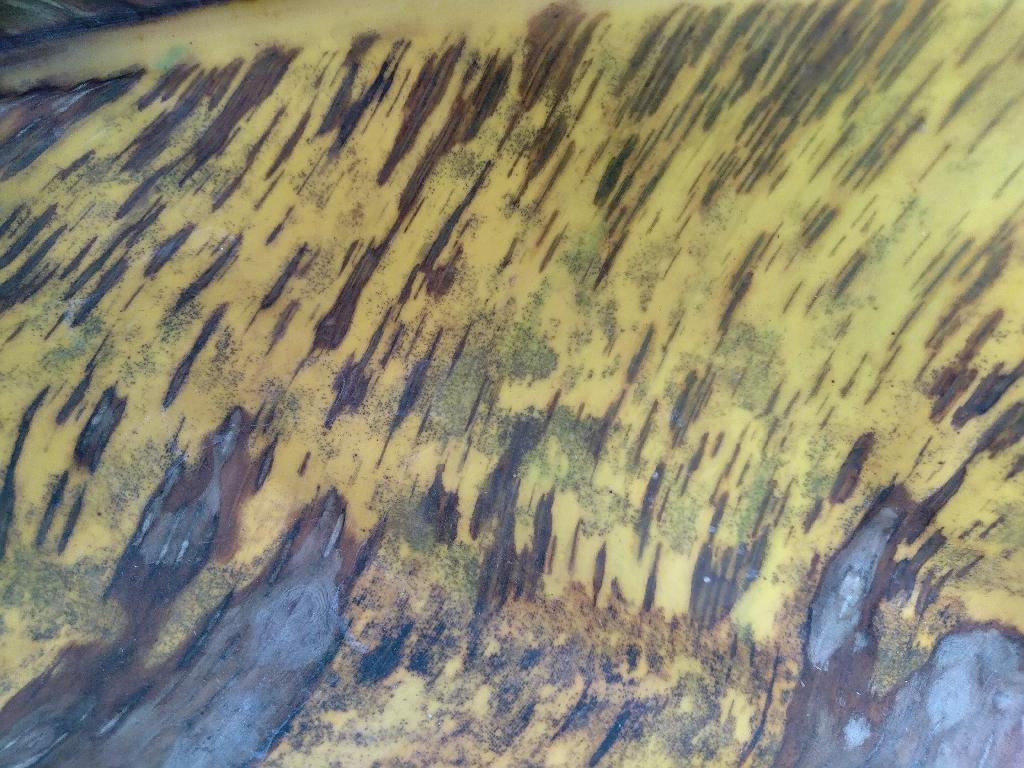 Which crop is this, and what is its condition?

banana, black sigatoka
